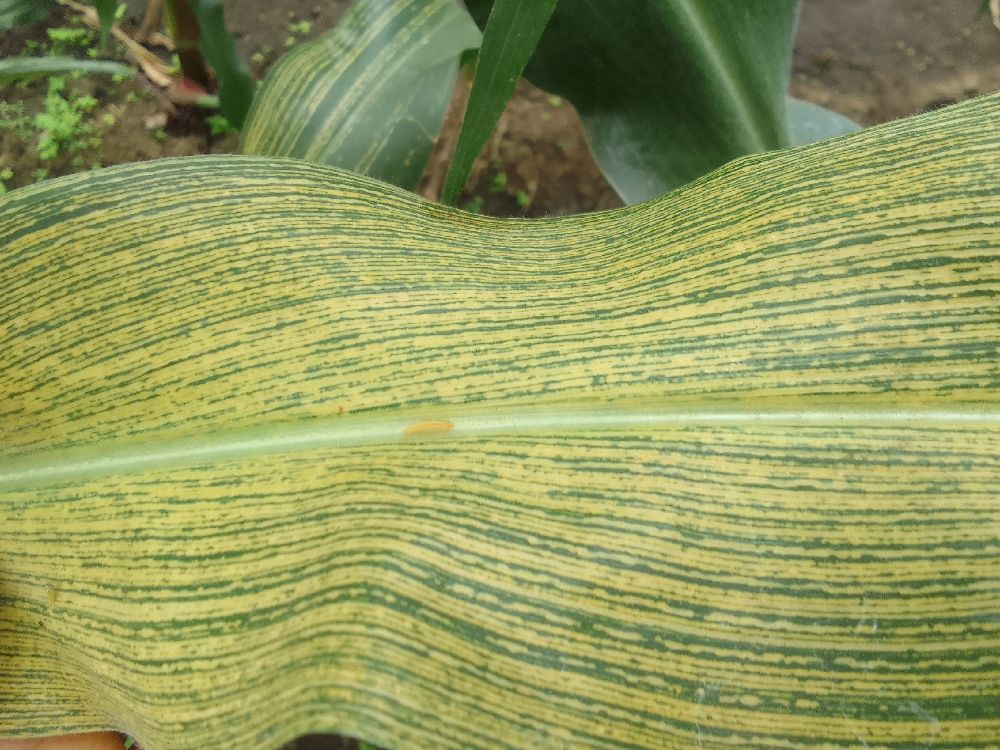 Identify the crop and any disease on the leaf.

maize, maize streak virus
